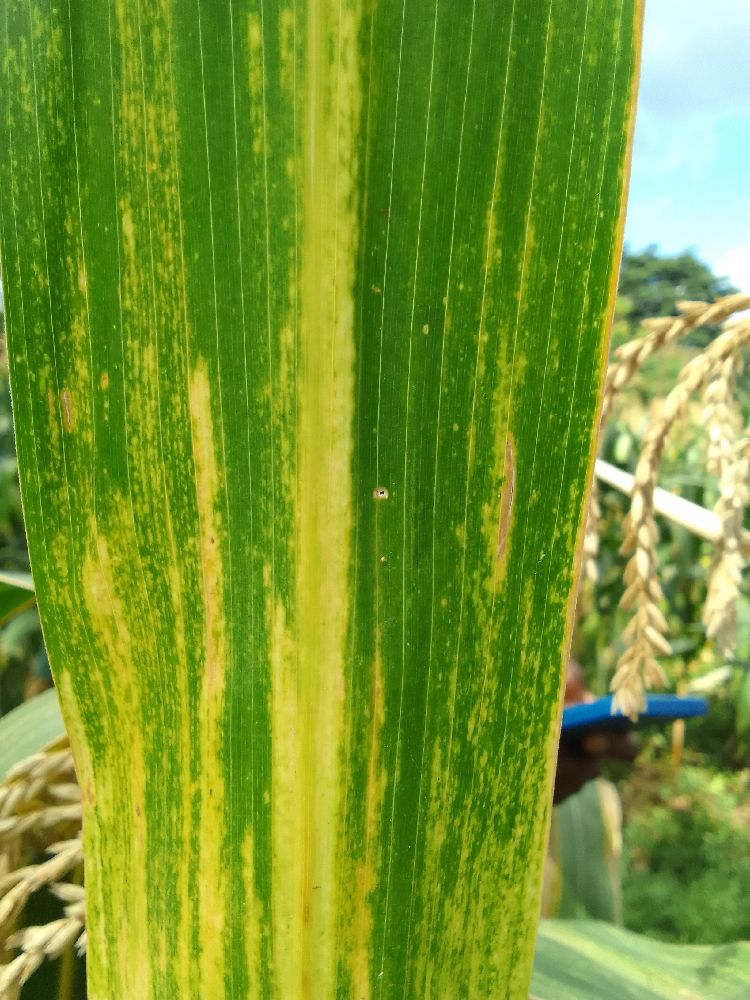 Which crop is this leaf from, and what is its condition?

maize, maize lethal necrosis
